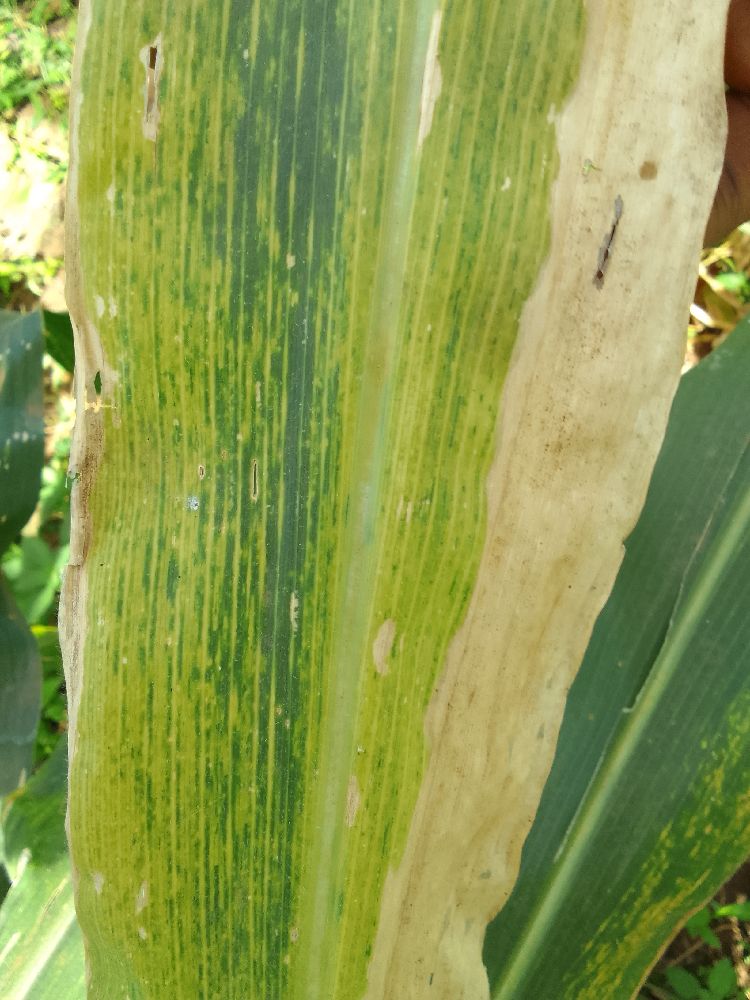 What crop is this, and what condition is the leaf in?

maize, maize lethal necrosis
